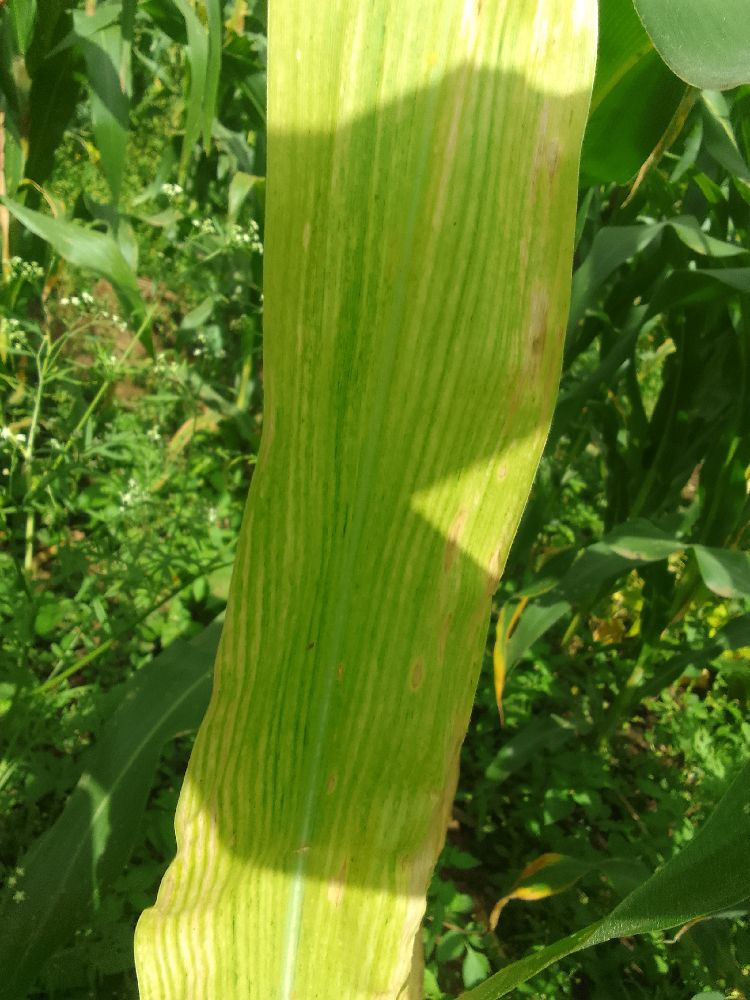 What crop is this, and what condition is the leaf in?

maize, maize lethal necrosis
